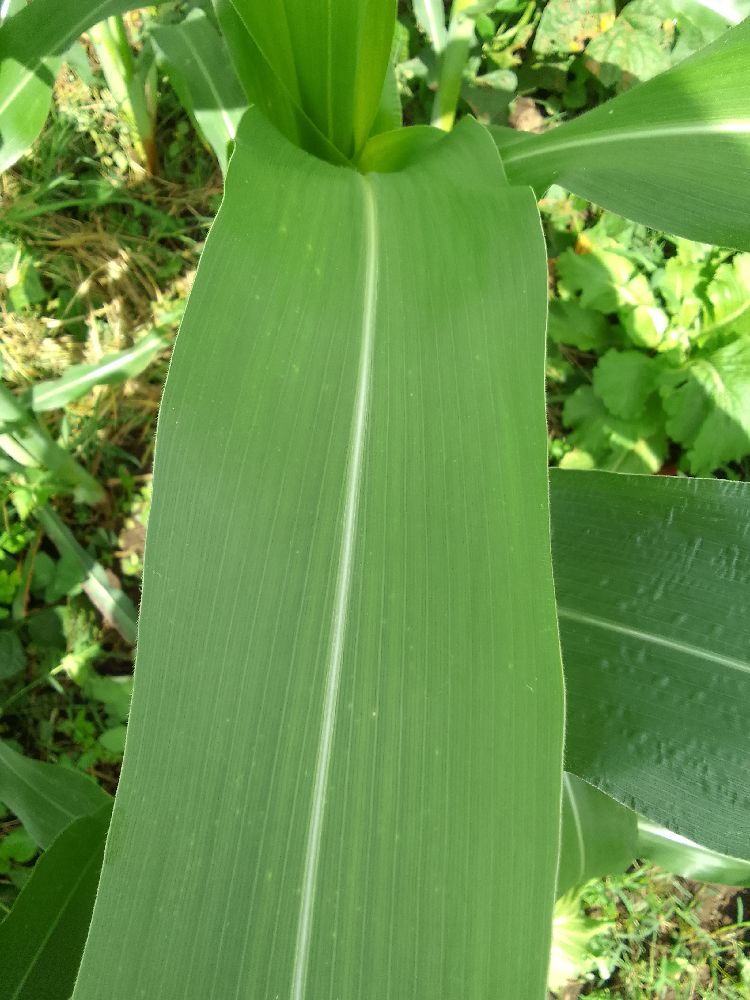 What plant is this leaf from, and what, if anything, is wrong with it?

maize, healthy
